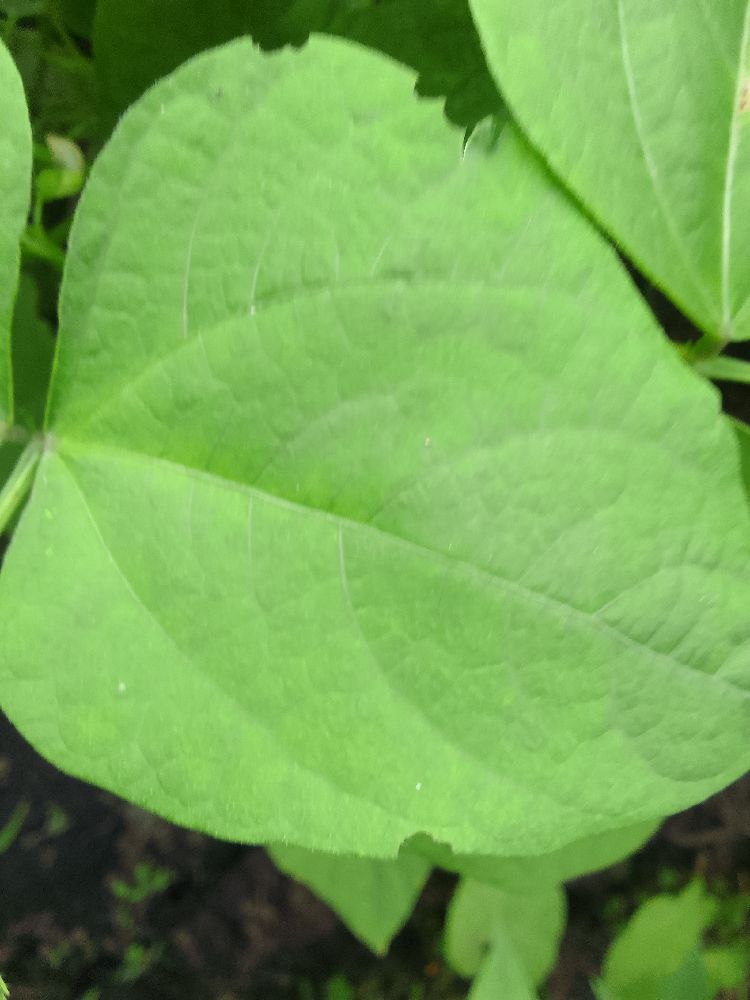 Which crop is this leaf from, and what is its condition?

common bean, healthy
